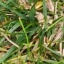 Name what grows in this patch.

grass
